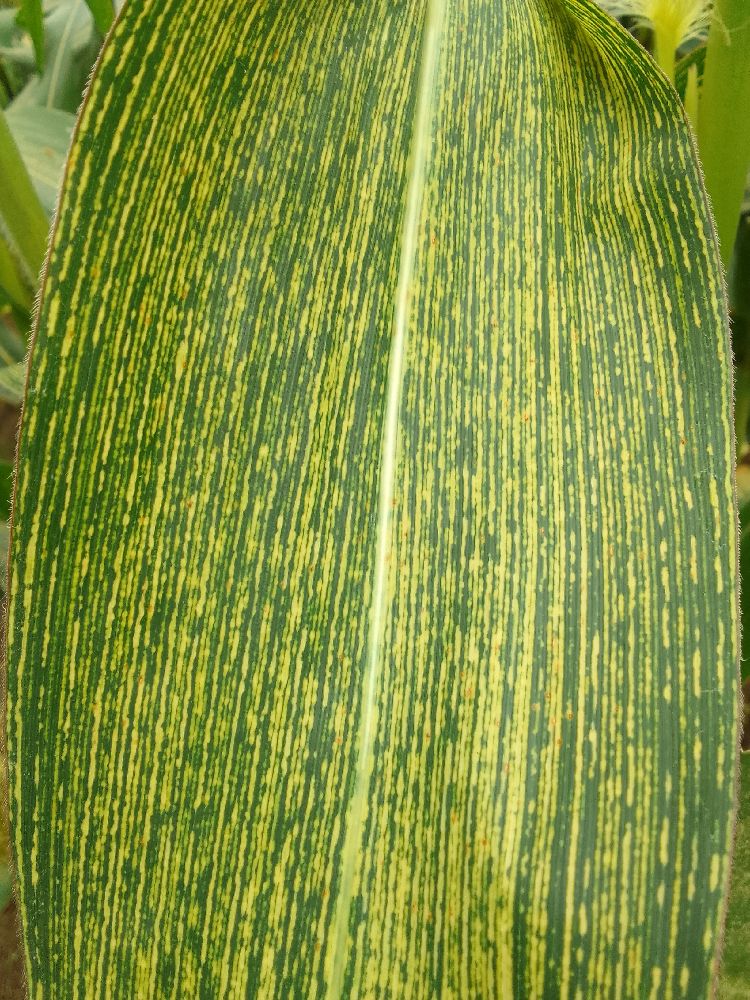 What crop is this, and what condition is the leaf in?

maize, maize streak virus
